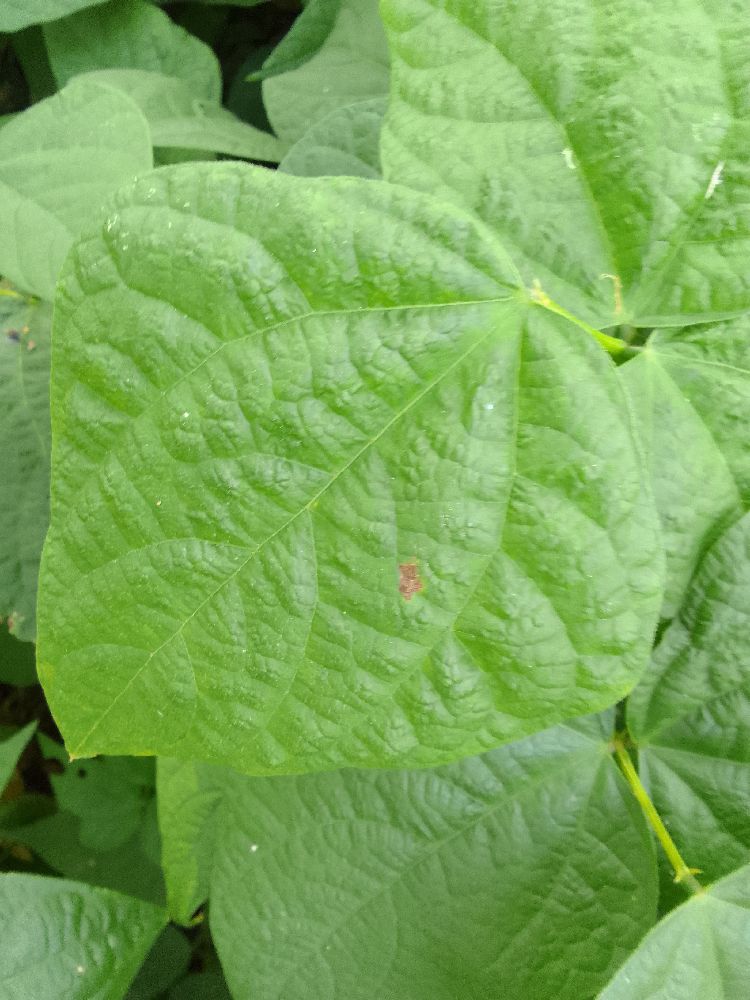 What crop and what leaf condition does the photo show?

common bean, healthy
